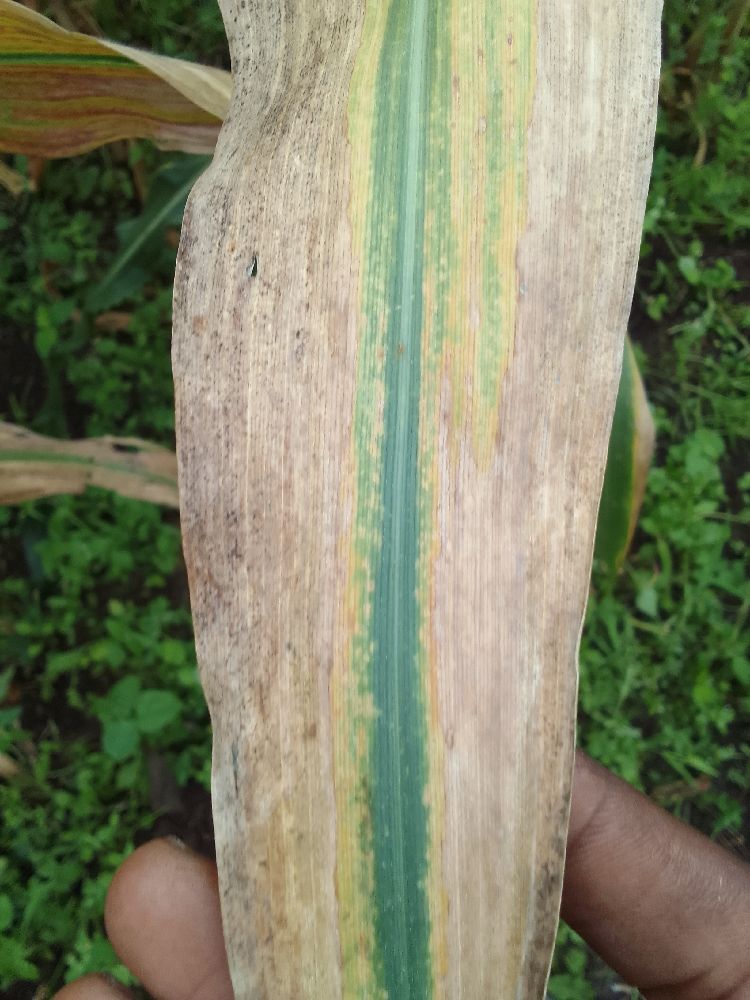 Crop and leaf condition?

maize, maize lethal necrosis
